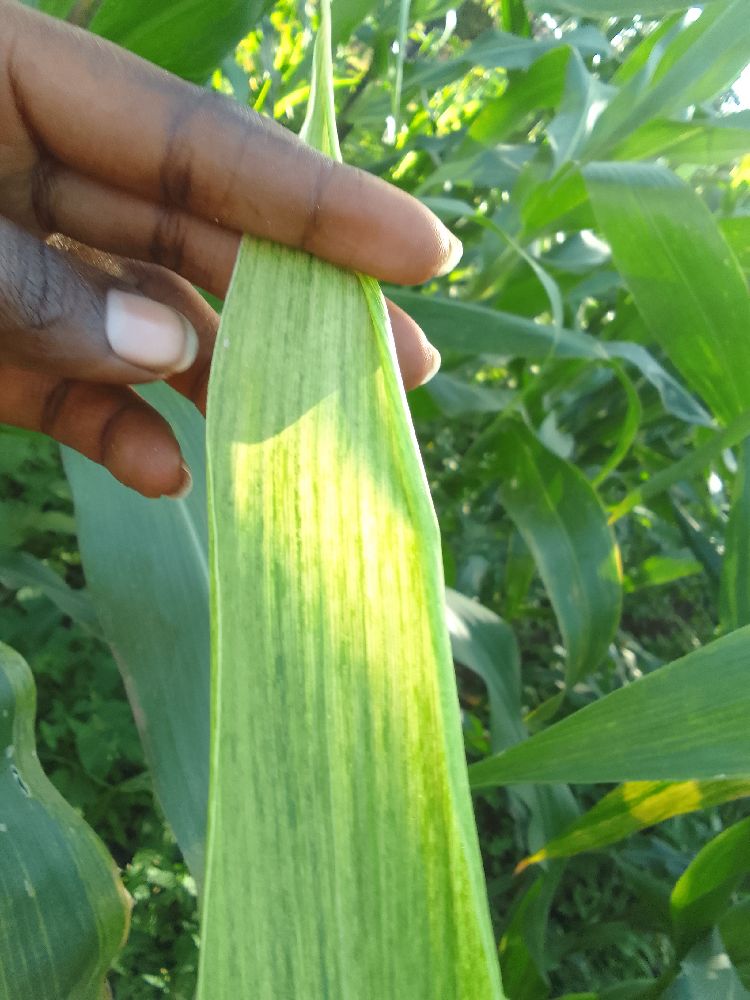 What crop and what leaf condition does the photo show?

maize, maize lethal necrosis
